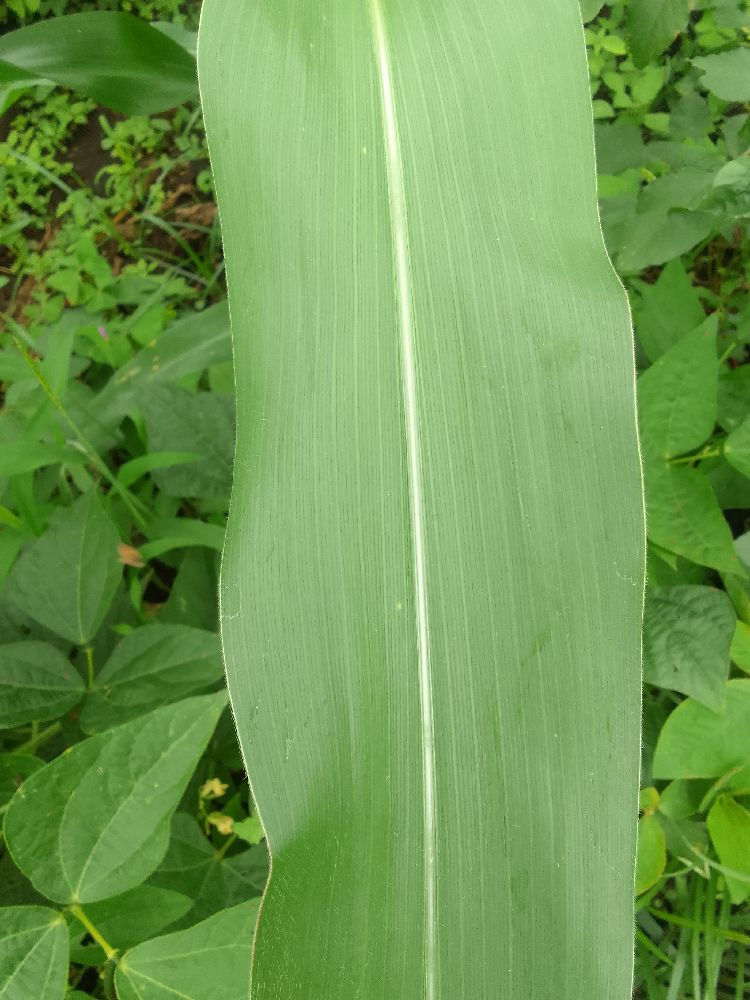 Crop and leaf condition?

maize, healthy
